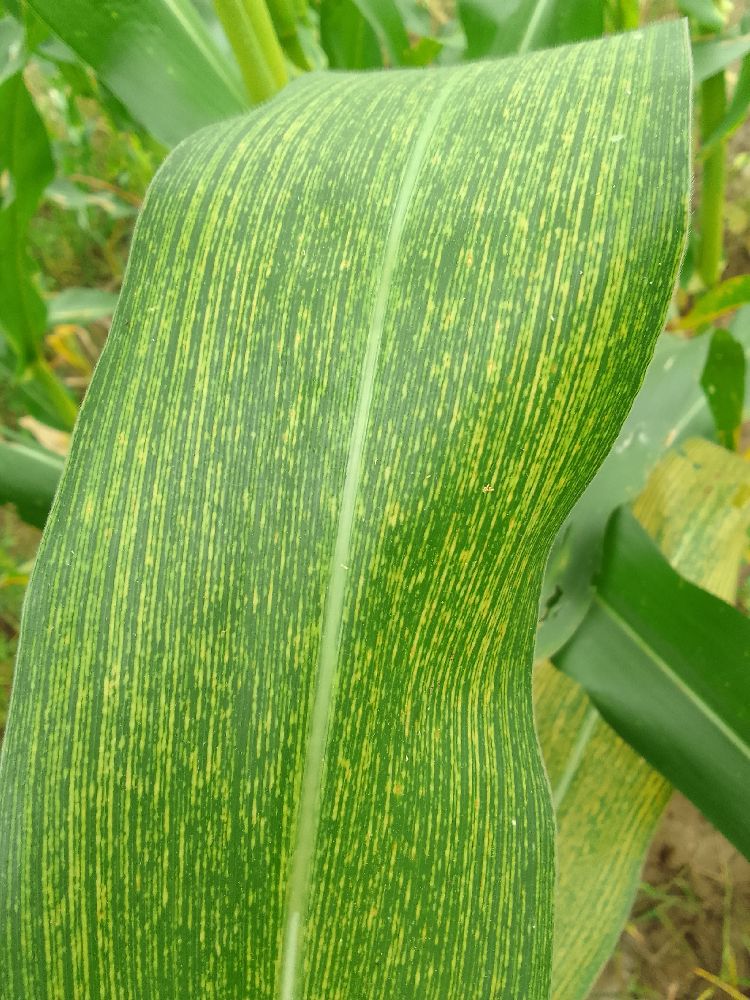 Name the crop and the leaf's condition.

maize, maize streak virus
